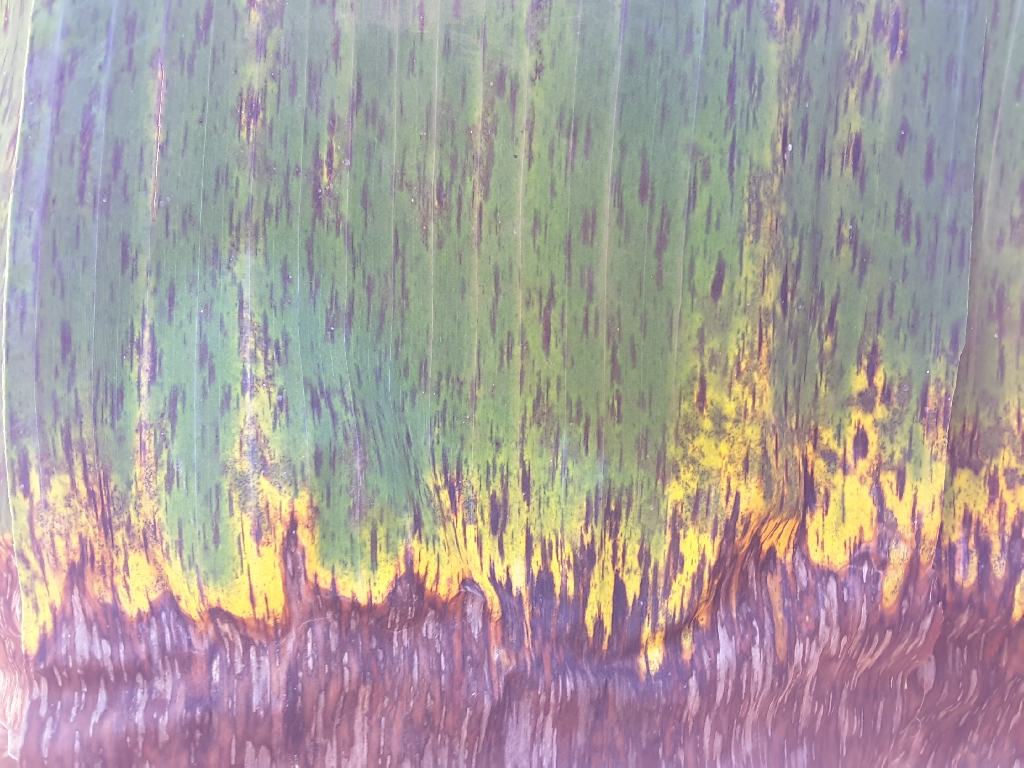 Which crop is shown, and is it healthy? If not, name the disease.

banana, black sigatoka
